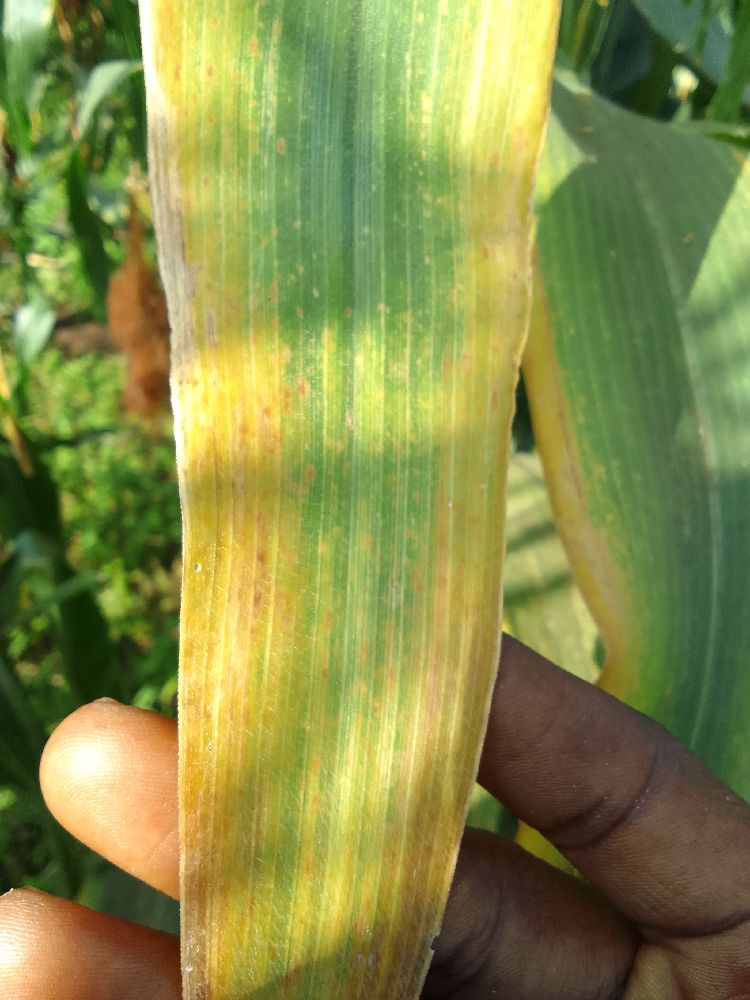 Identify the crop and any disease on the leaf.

maize, maize lethal necrosis
